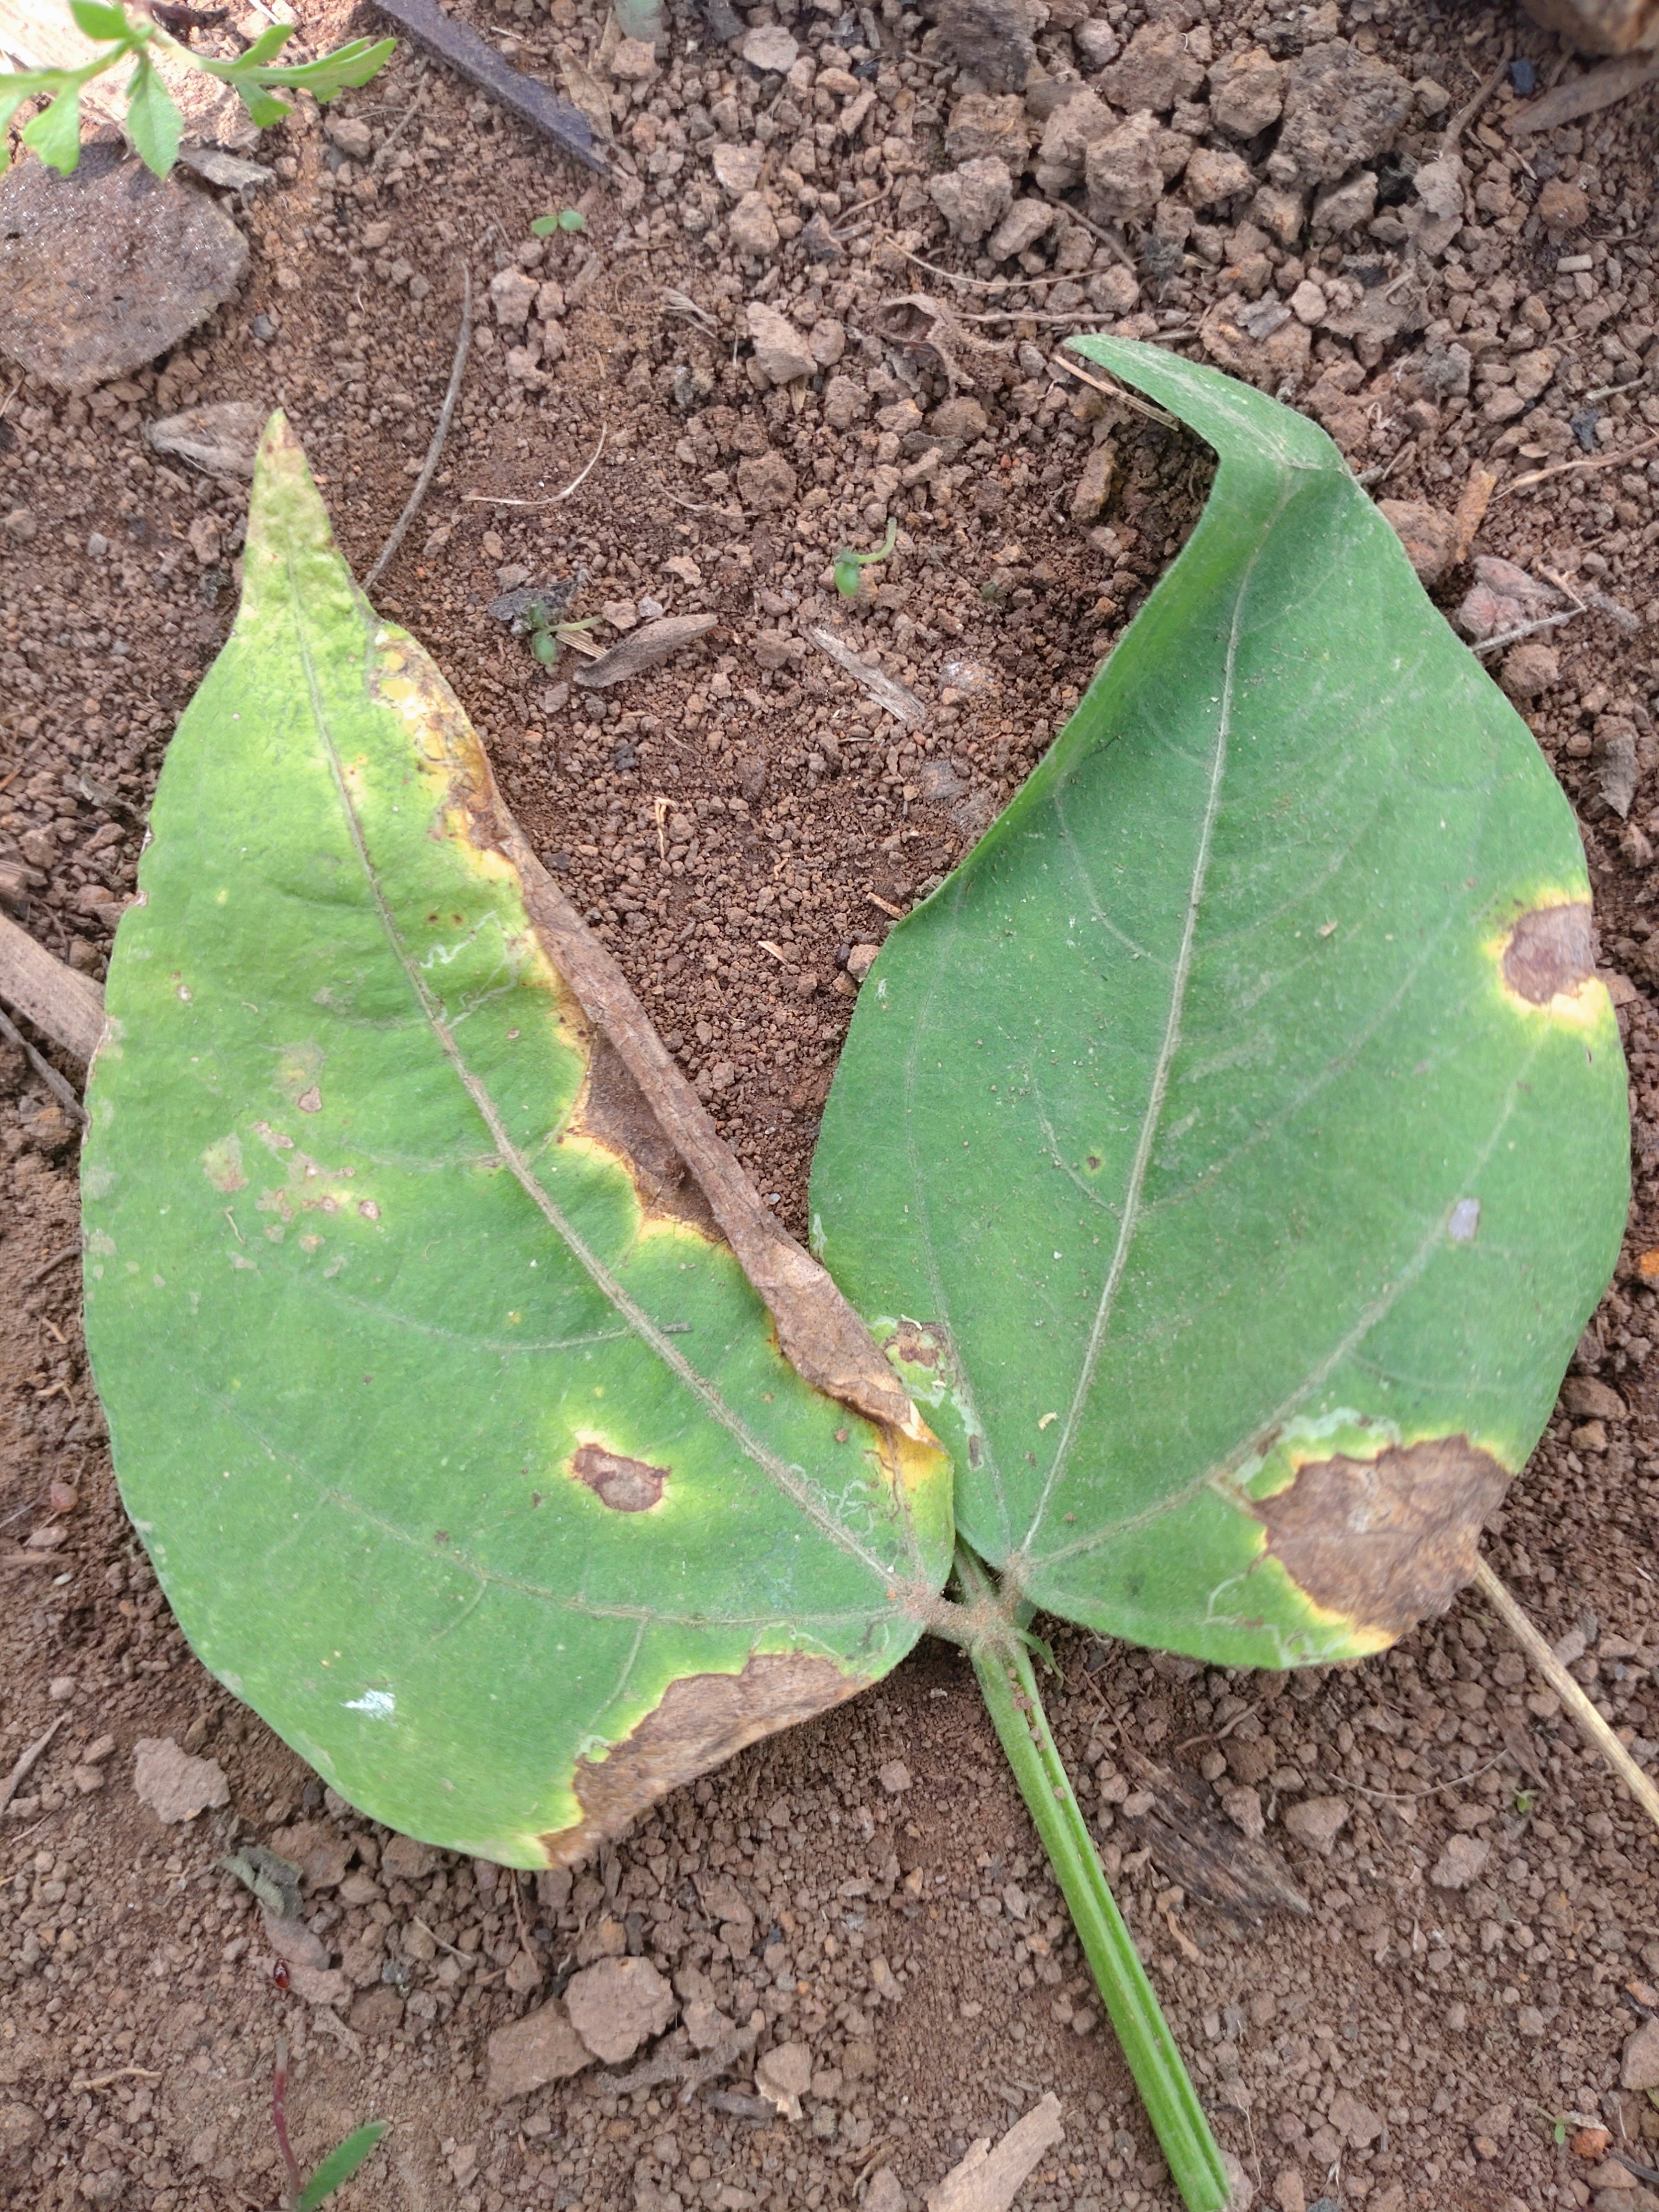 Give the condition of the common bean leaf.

anthracnose
